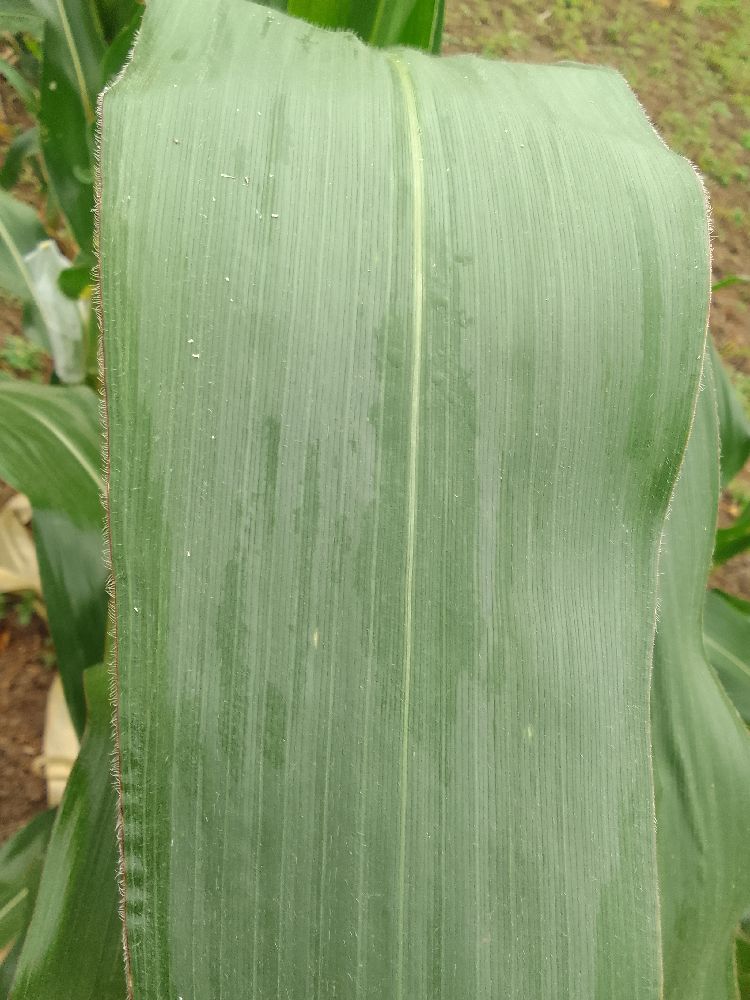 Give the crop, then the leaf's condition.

maize, healthy
